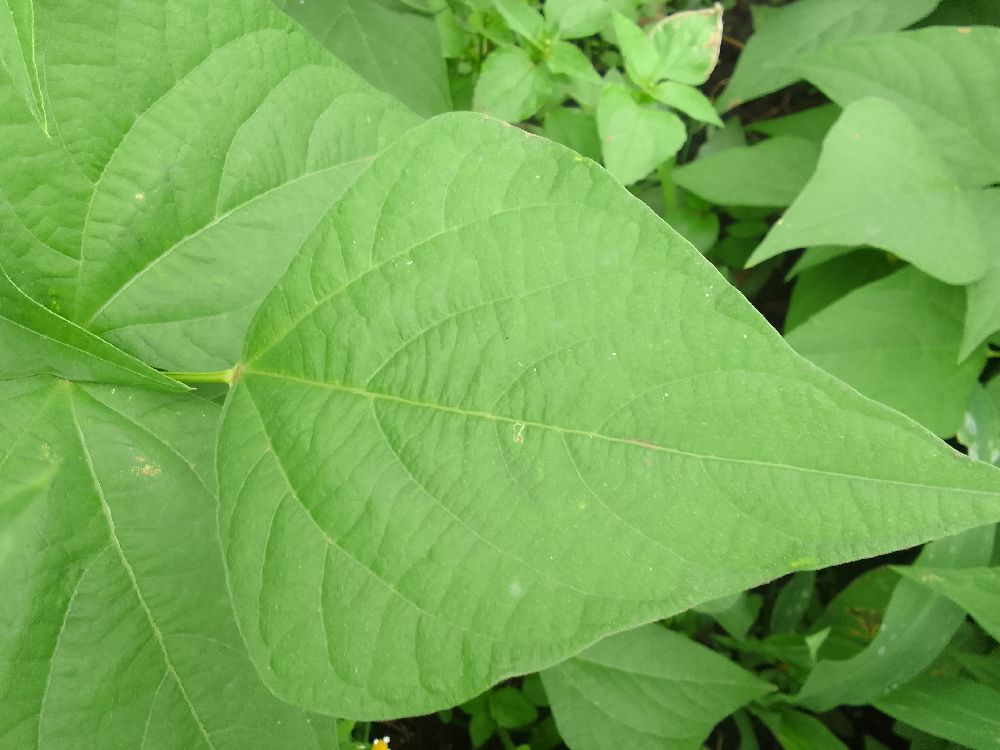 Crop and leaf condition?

common bean, healthy
